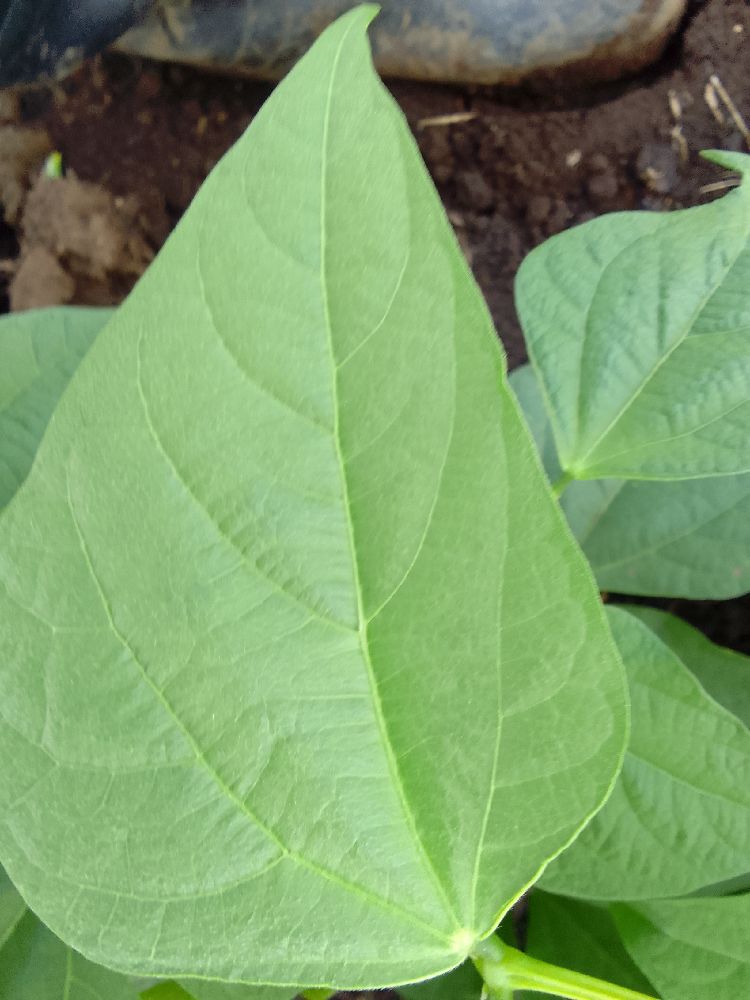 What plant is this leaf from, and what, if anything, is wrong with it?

common bean, healthy
